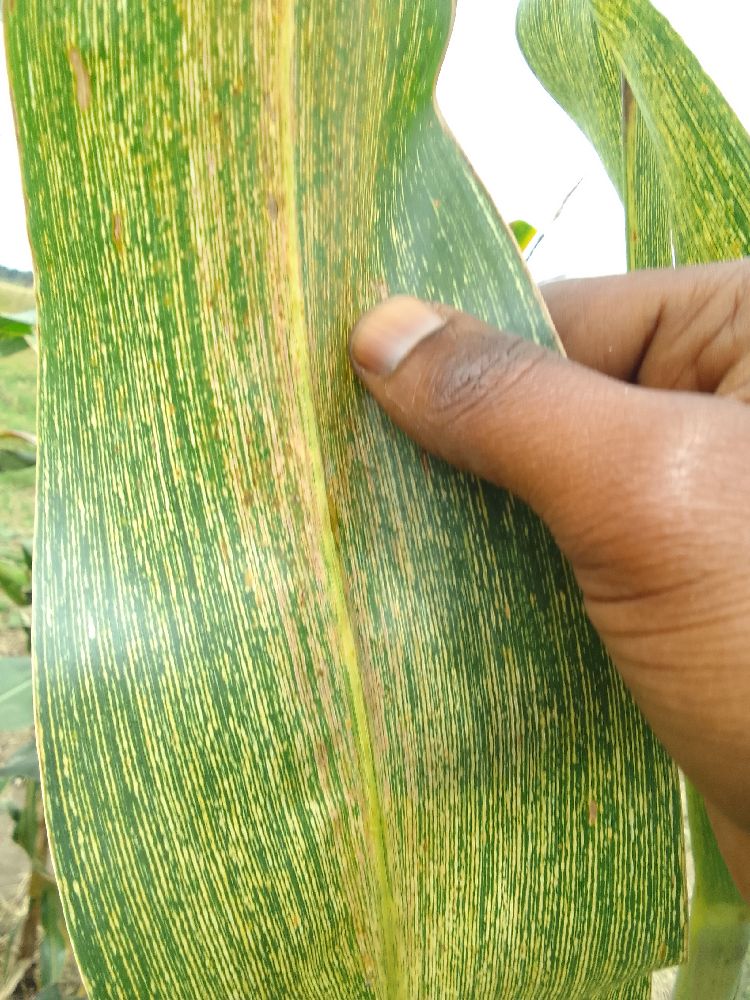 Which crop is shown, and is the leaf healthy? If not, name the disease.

maize, maize streak virus
